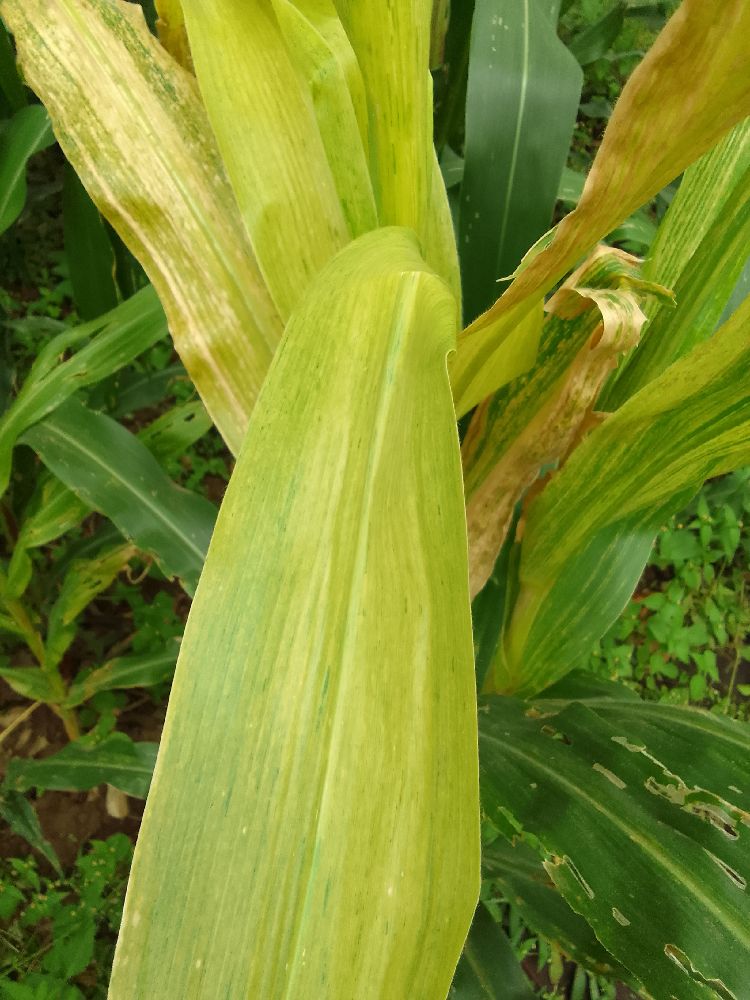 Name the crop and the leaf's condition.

maize, maize lethal necrosis
